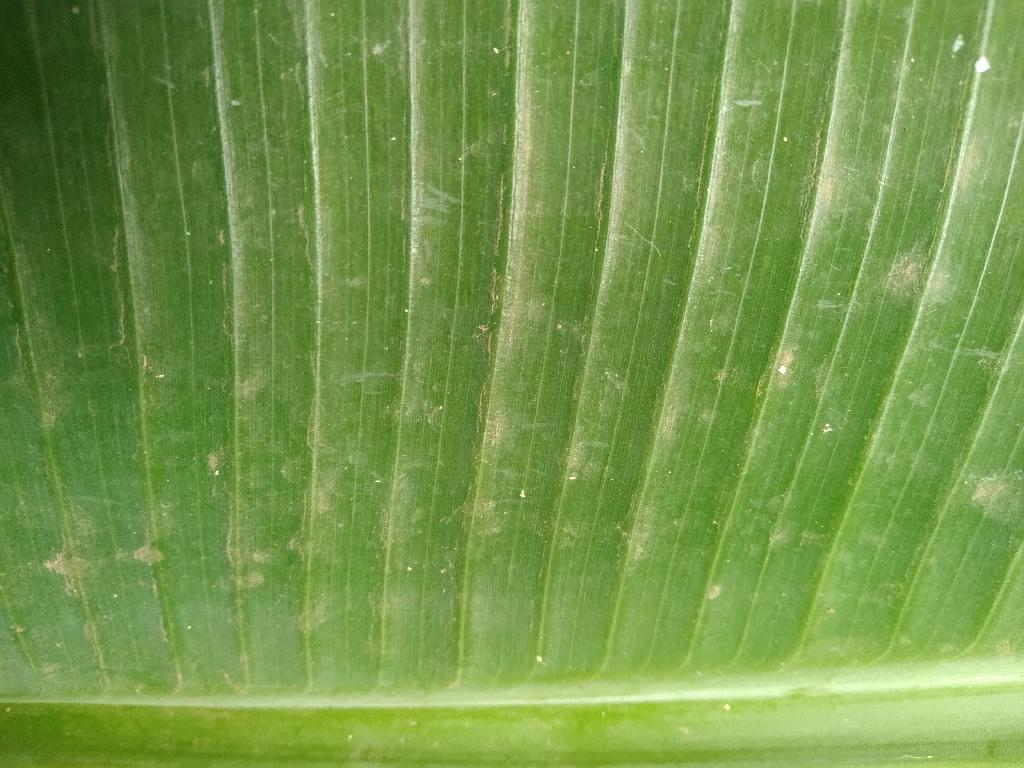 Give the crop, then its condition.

banana, healthy
